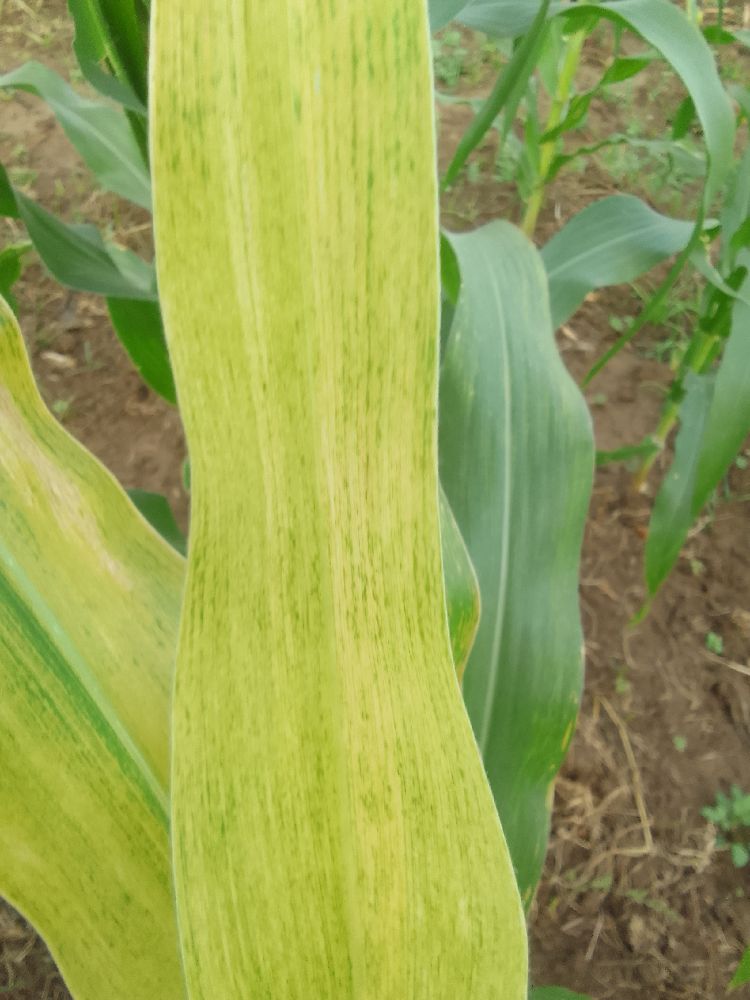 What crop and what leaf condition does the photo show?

maize, maize lethal necrosis
